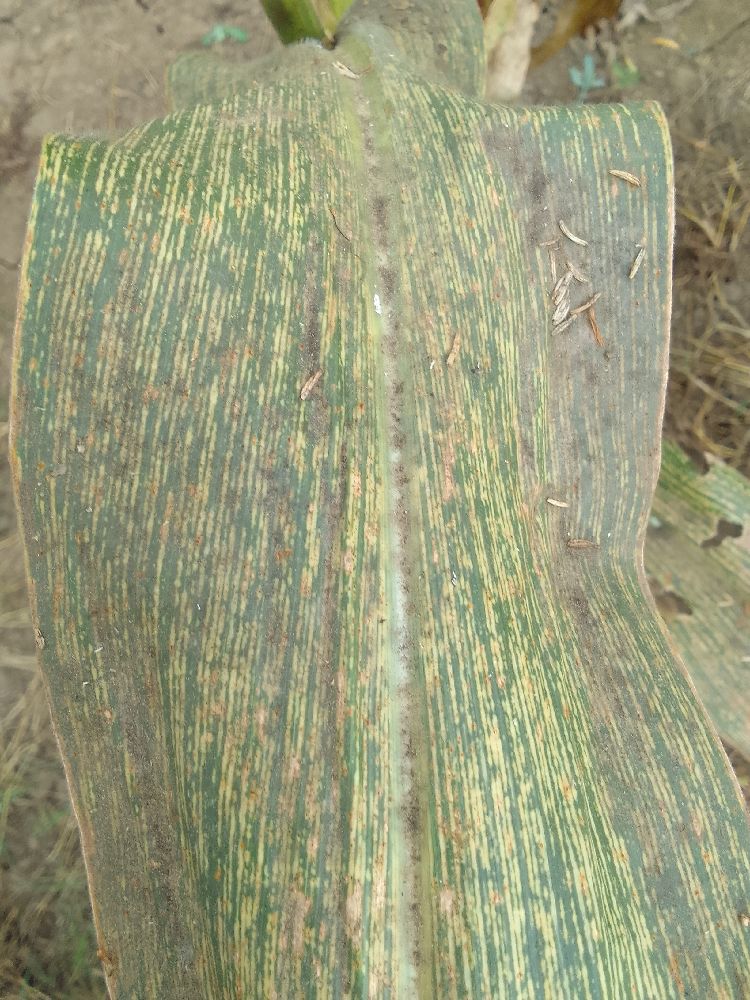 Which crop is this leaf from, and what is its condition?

maize, maize streak virus
